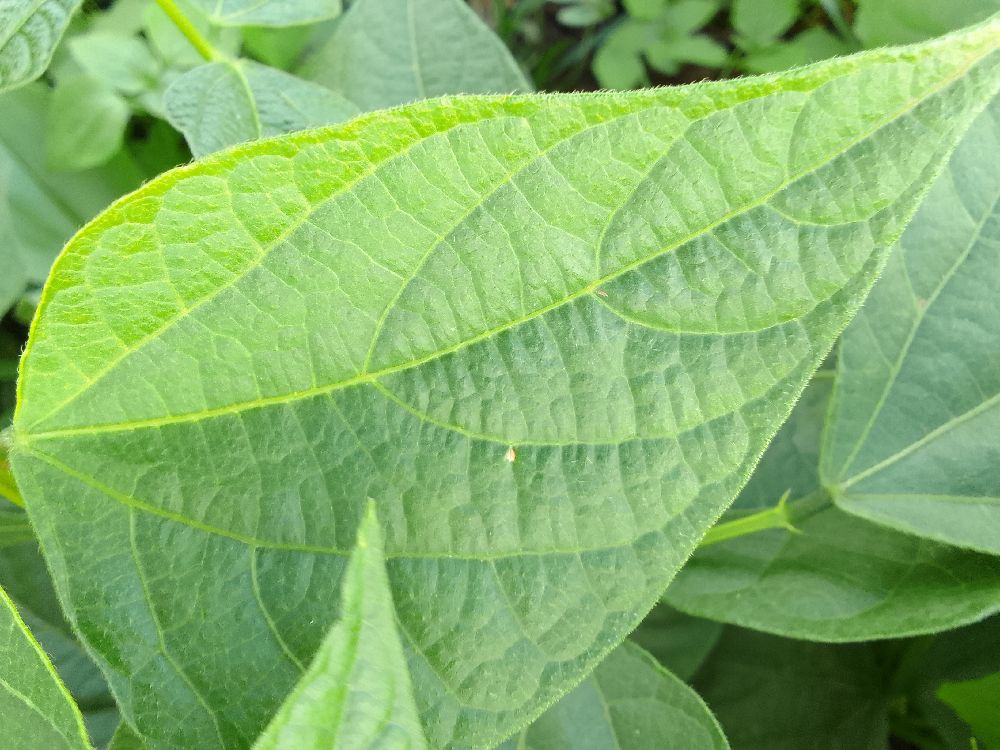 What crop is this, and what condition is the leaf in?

common bean, healthy
